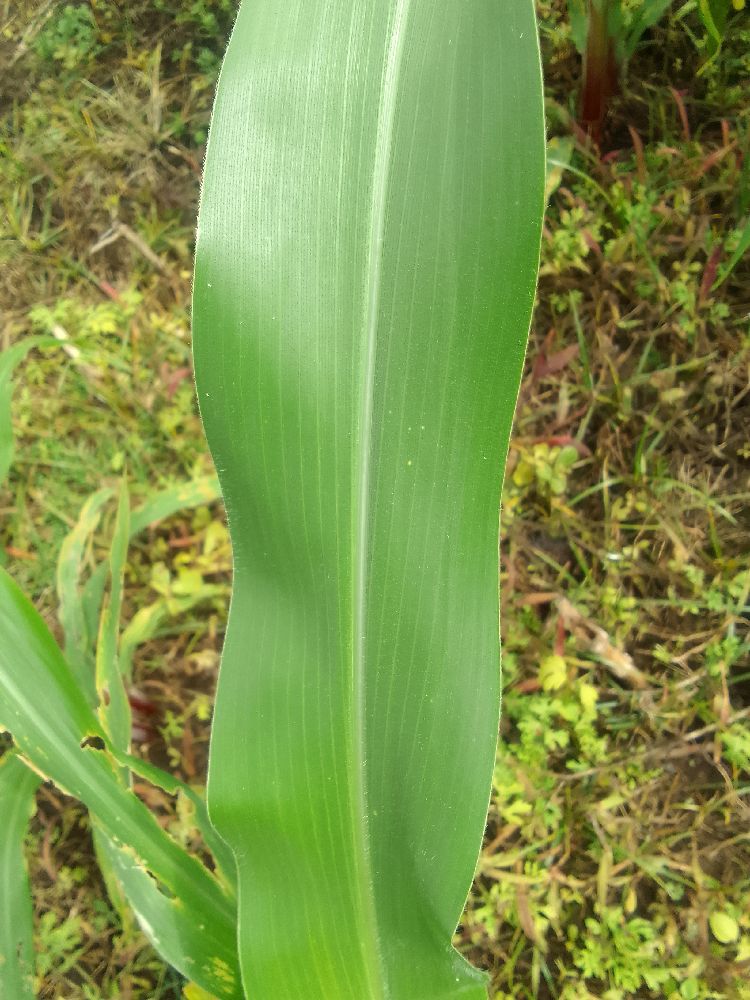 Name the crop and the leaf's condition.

maize, healthy
